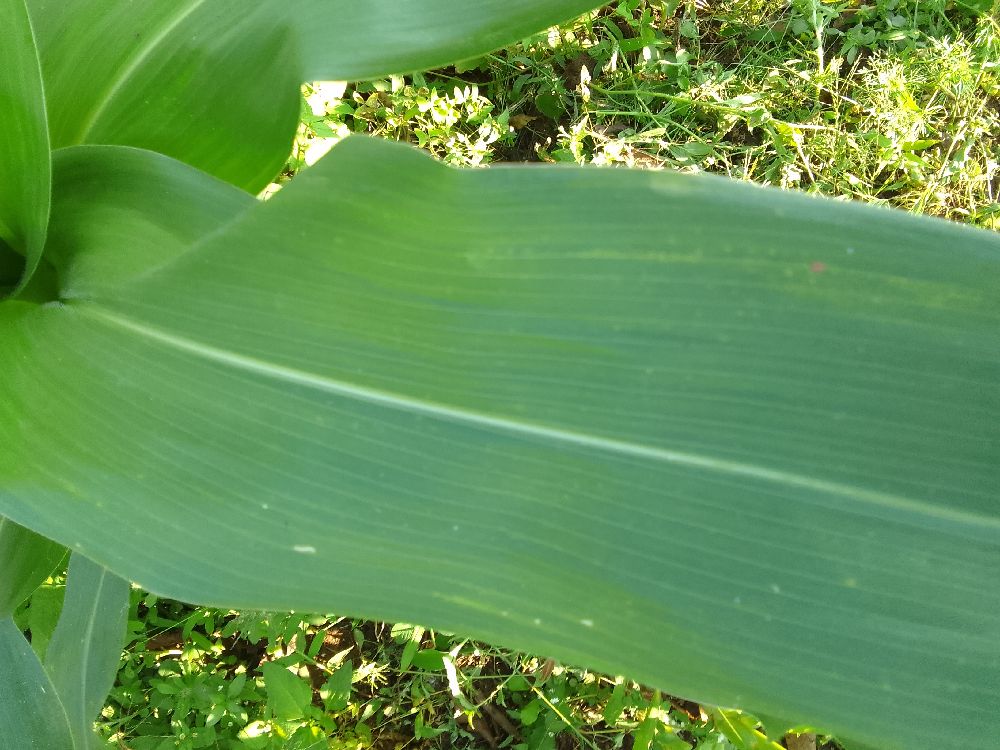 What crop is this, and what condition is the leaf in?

maize, healthy
